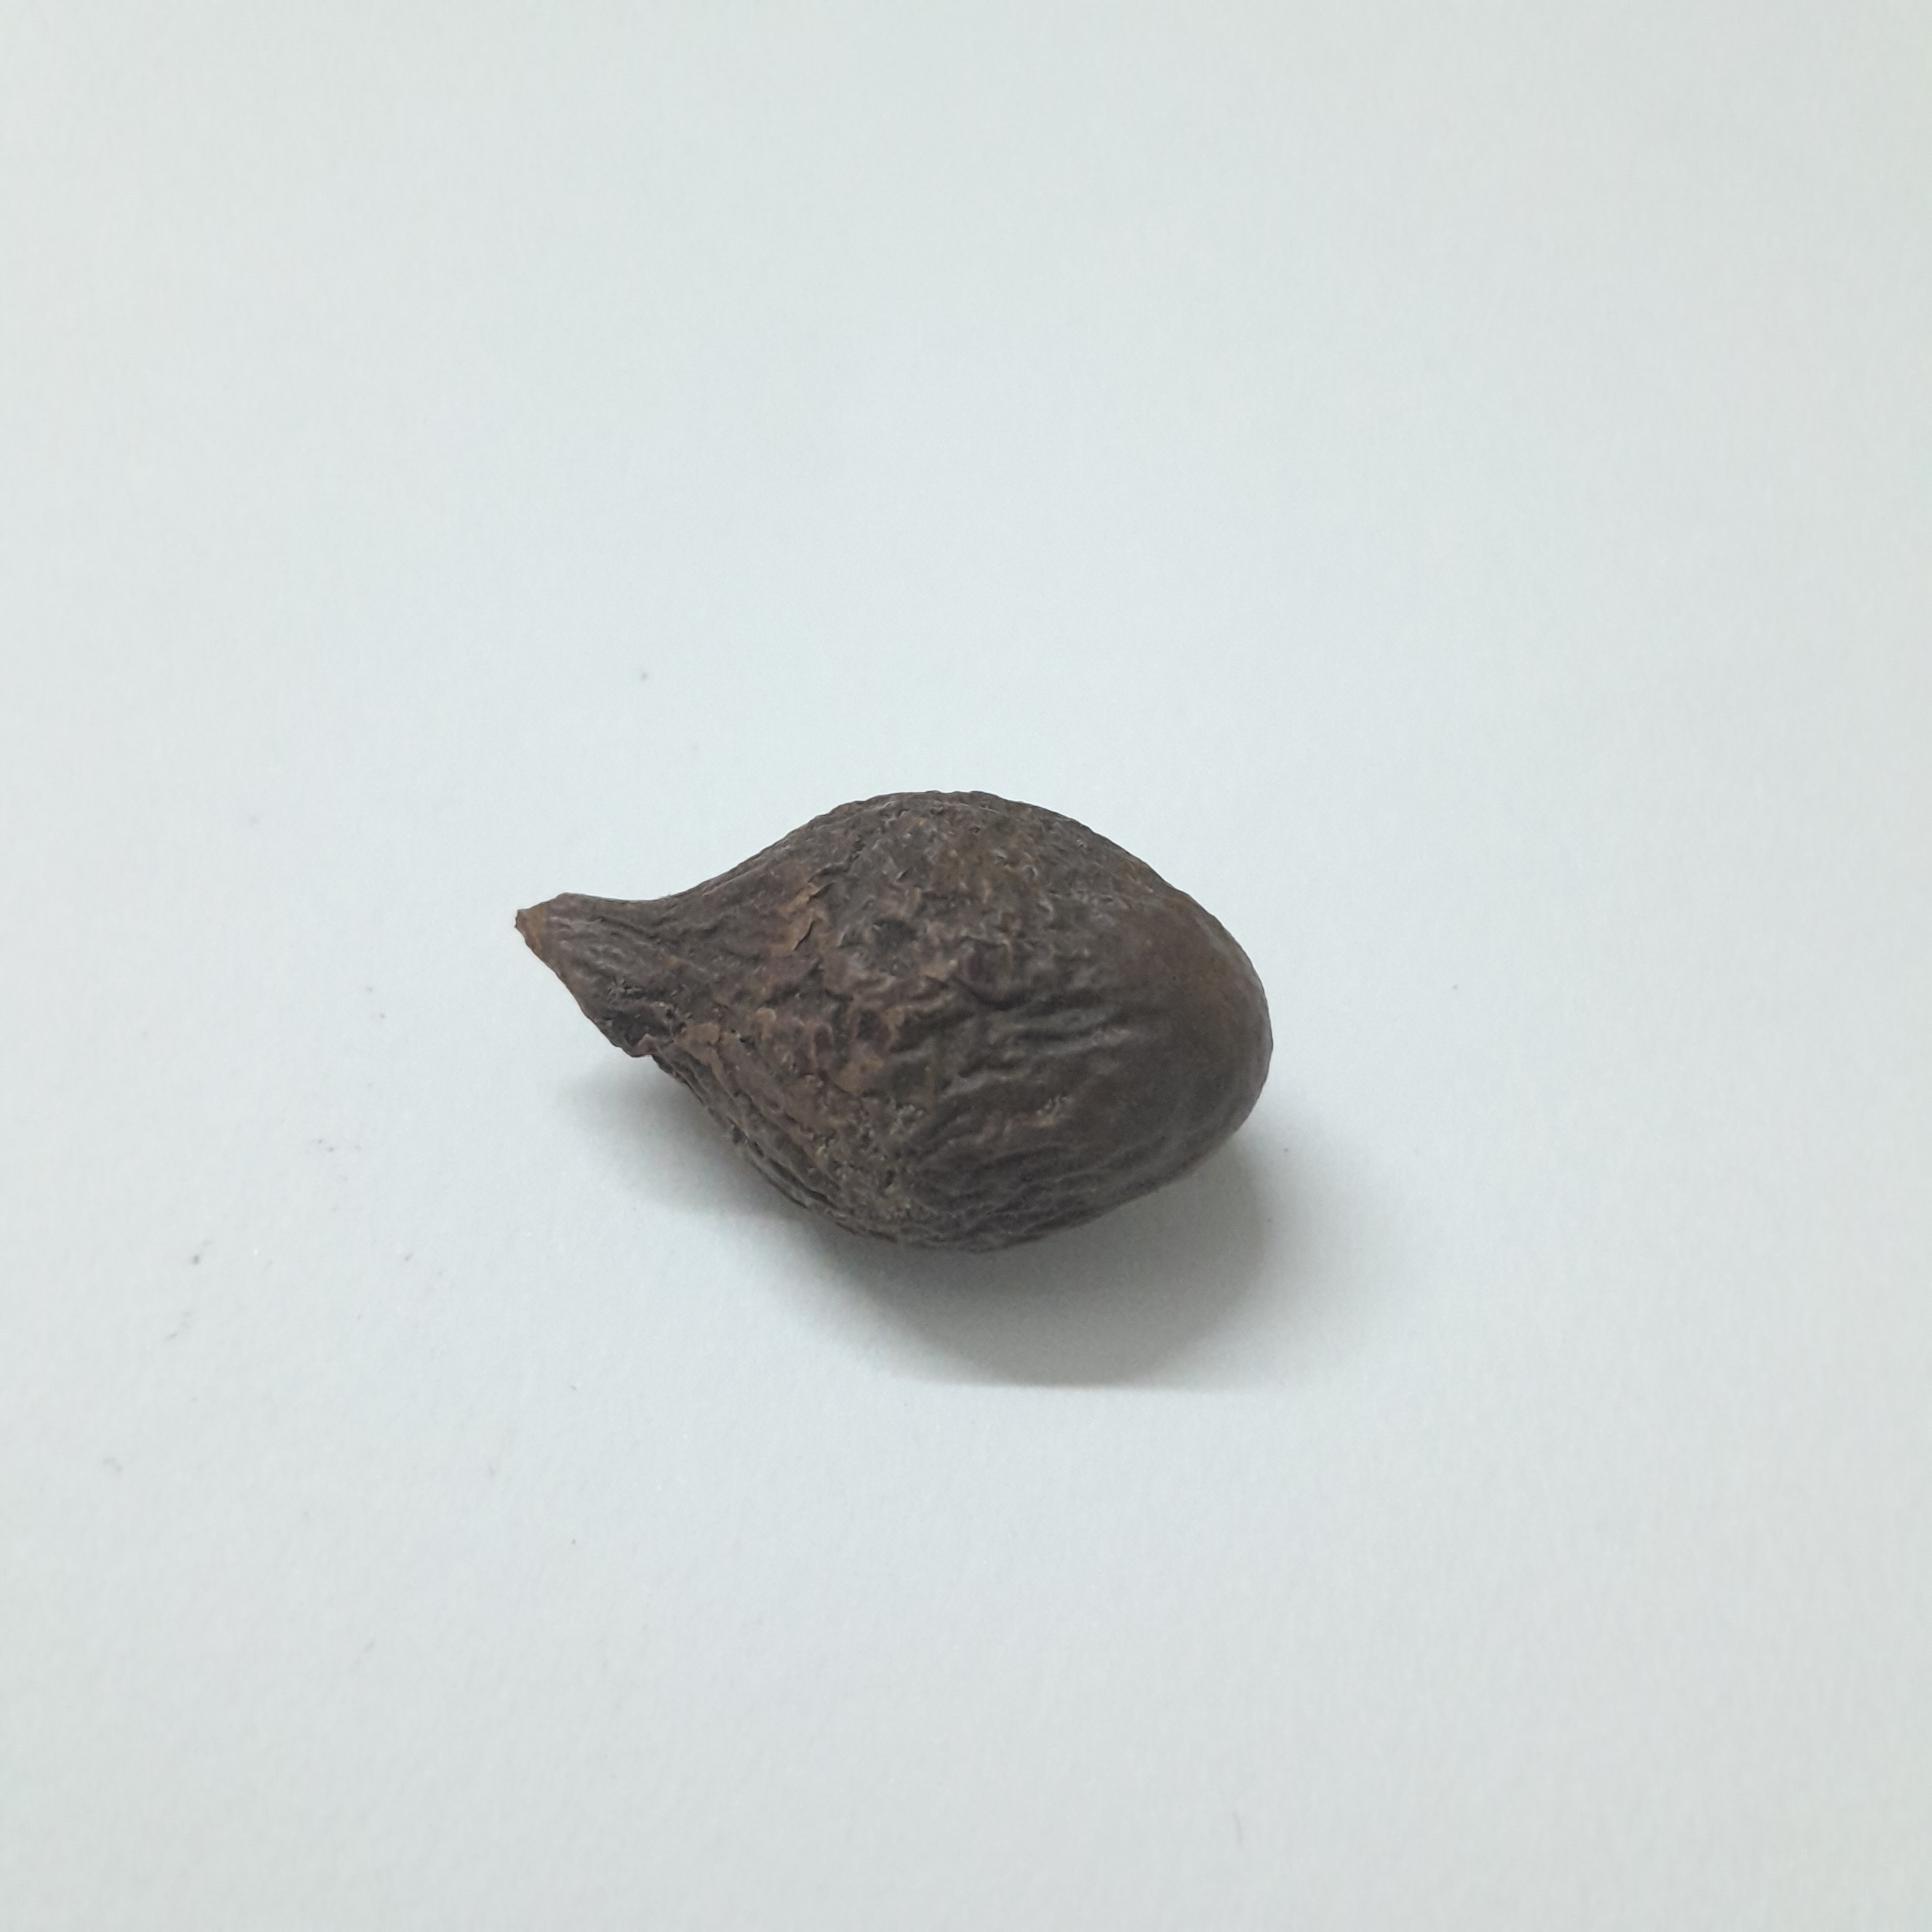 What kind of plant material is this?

niranjanphal
